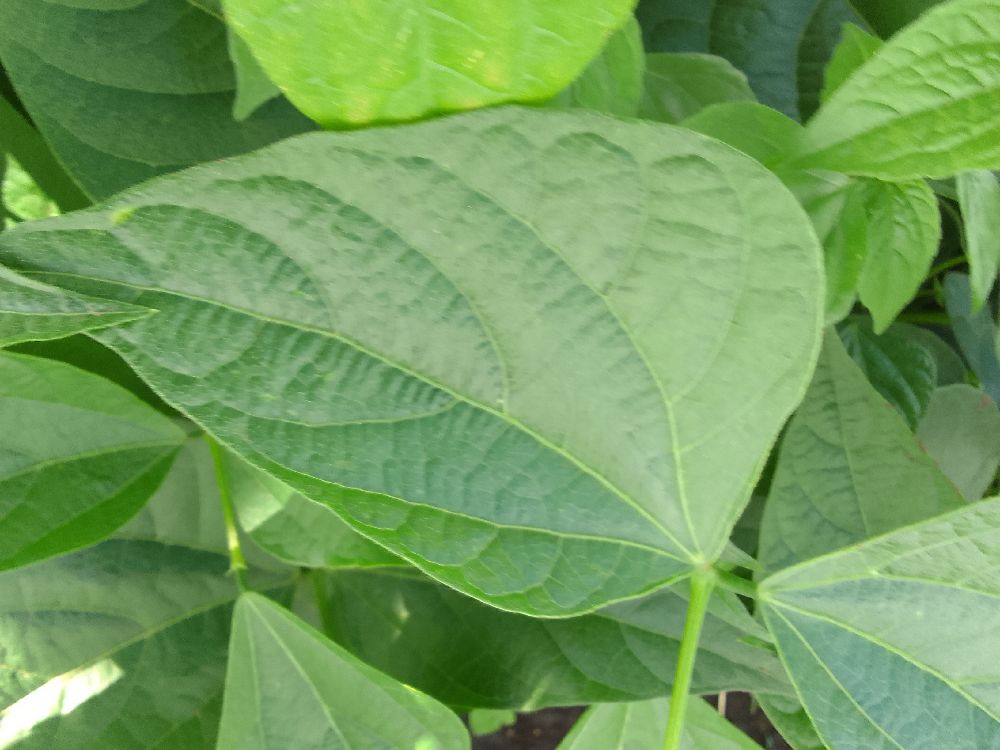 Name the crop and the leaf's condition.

common bean, healthy
